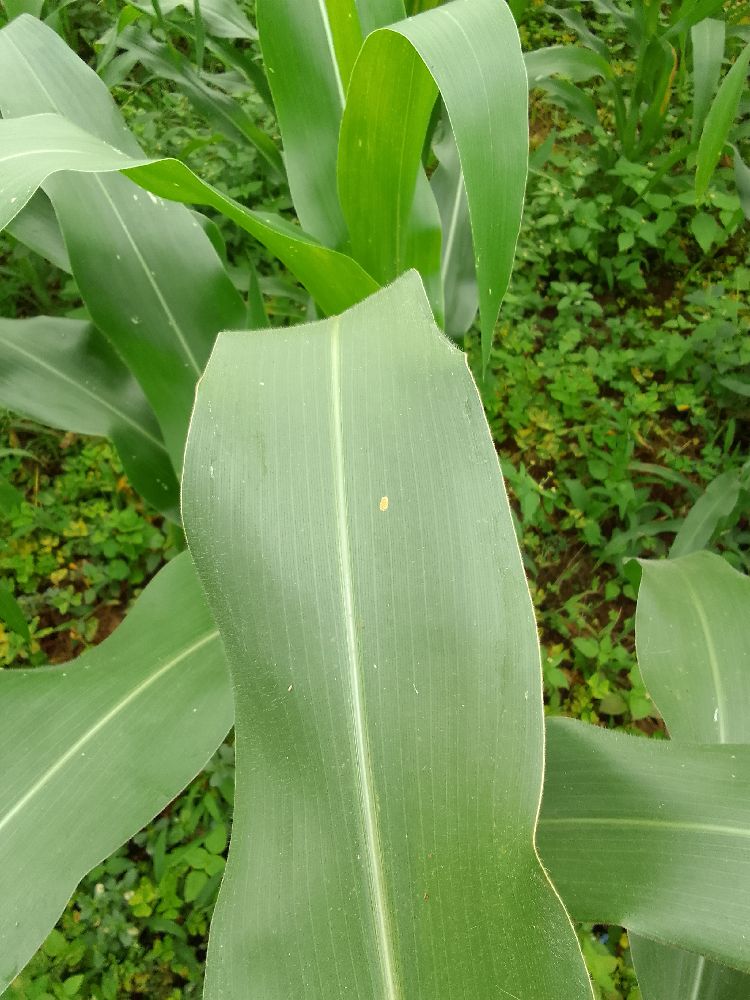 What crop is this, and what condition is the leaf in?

maize, healthy
